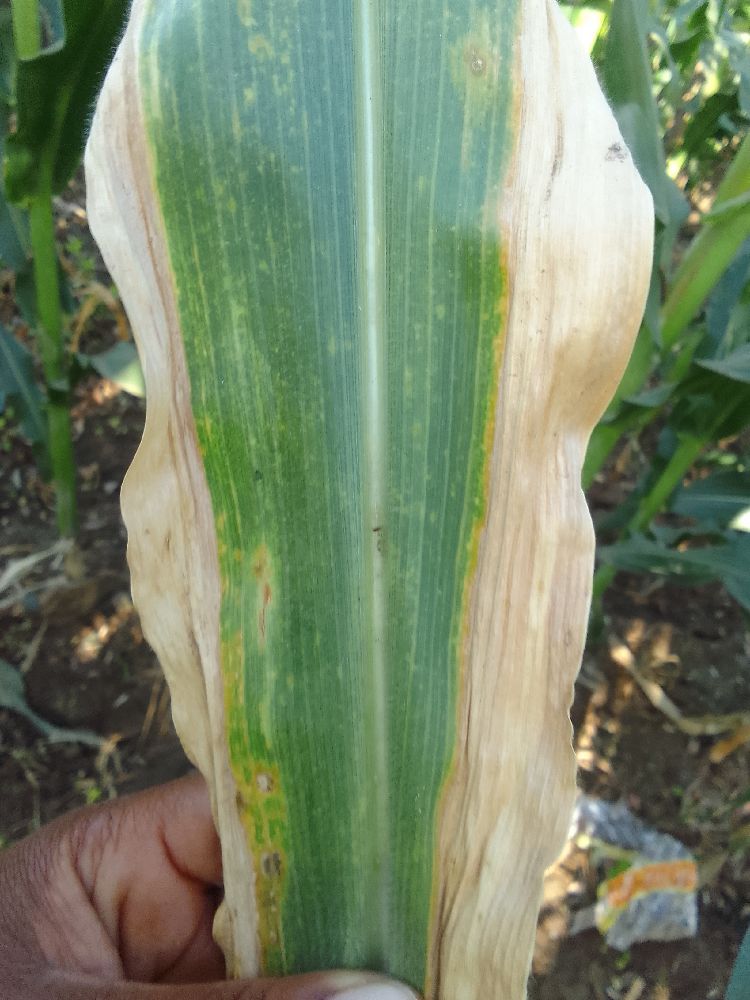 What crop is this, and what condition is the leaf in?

maize, maize lethal necrosis
